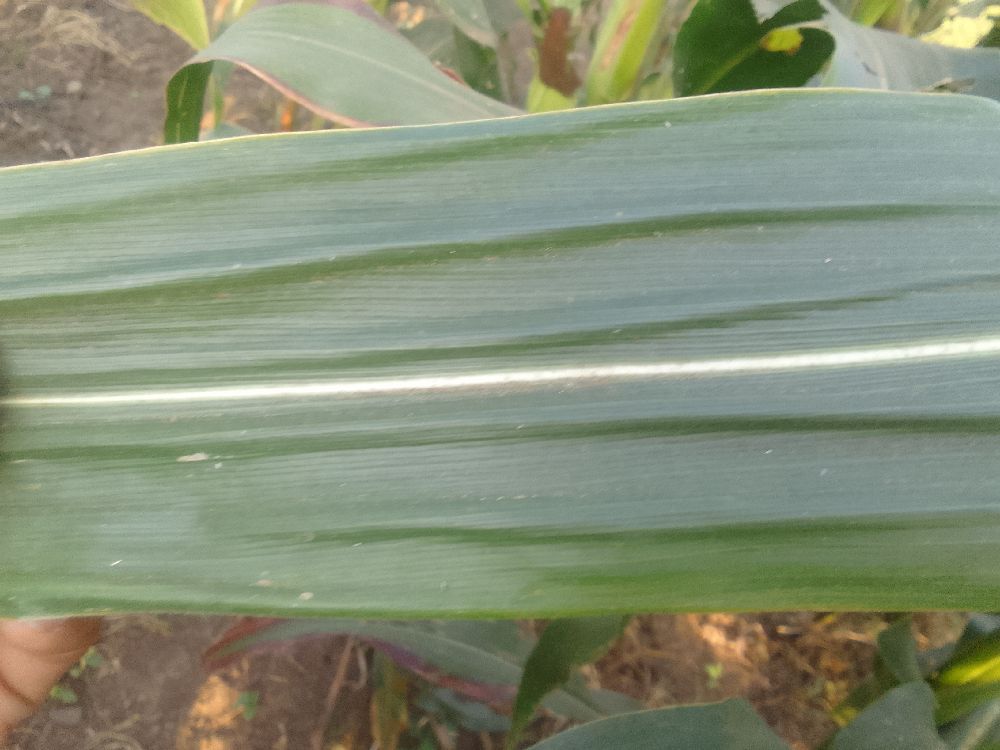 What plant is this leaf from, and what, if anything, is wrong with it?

maize, healthy
